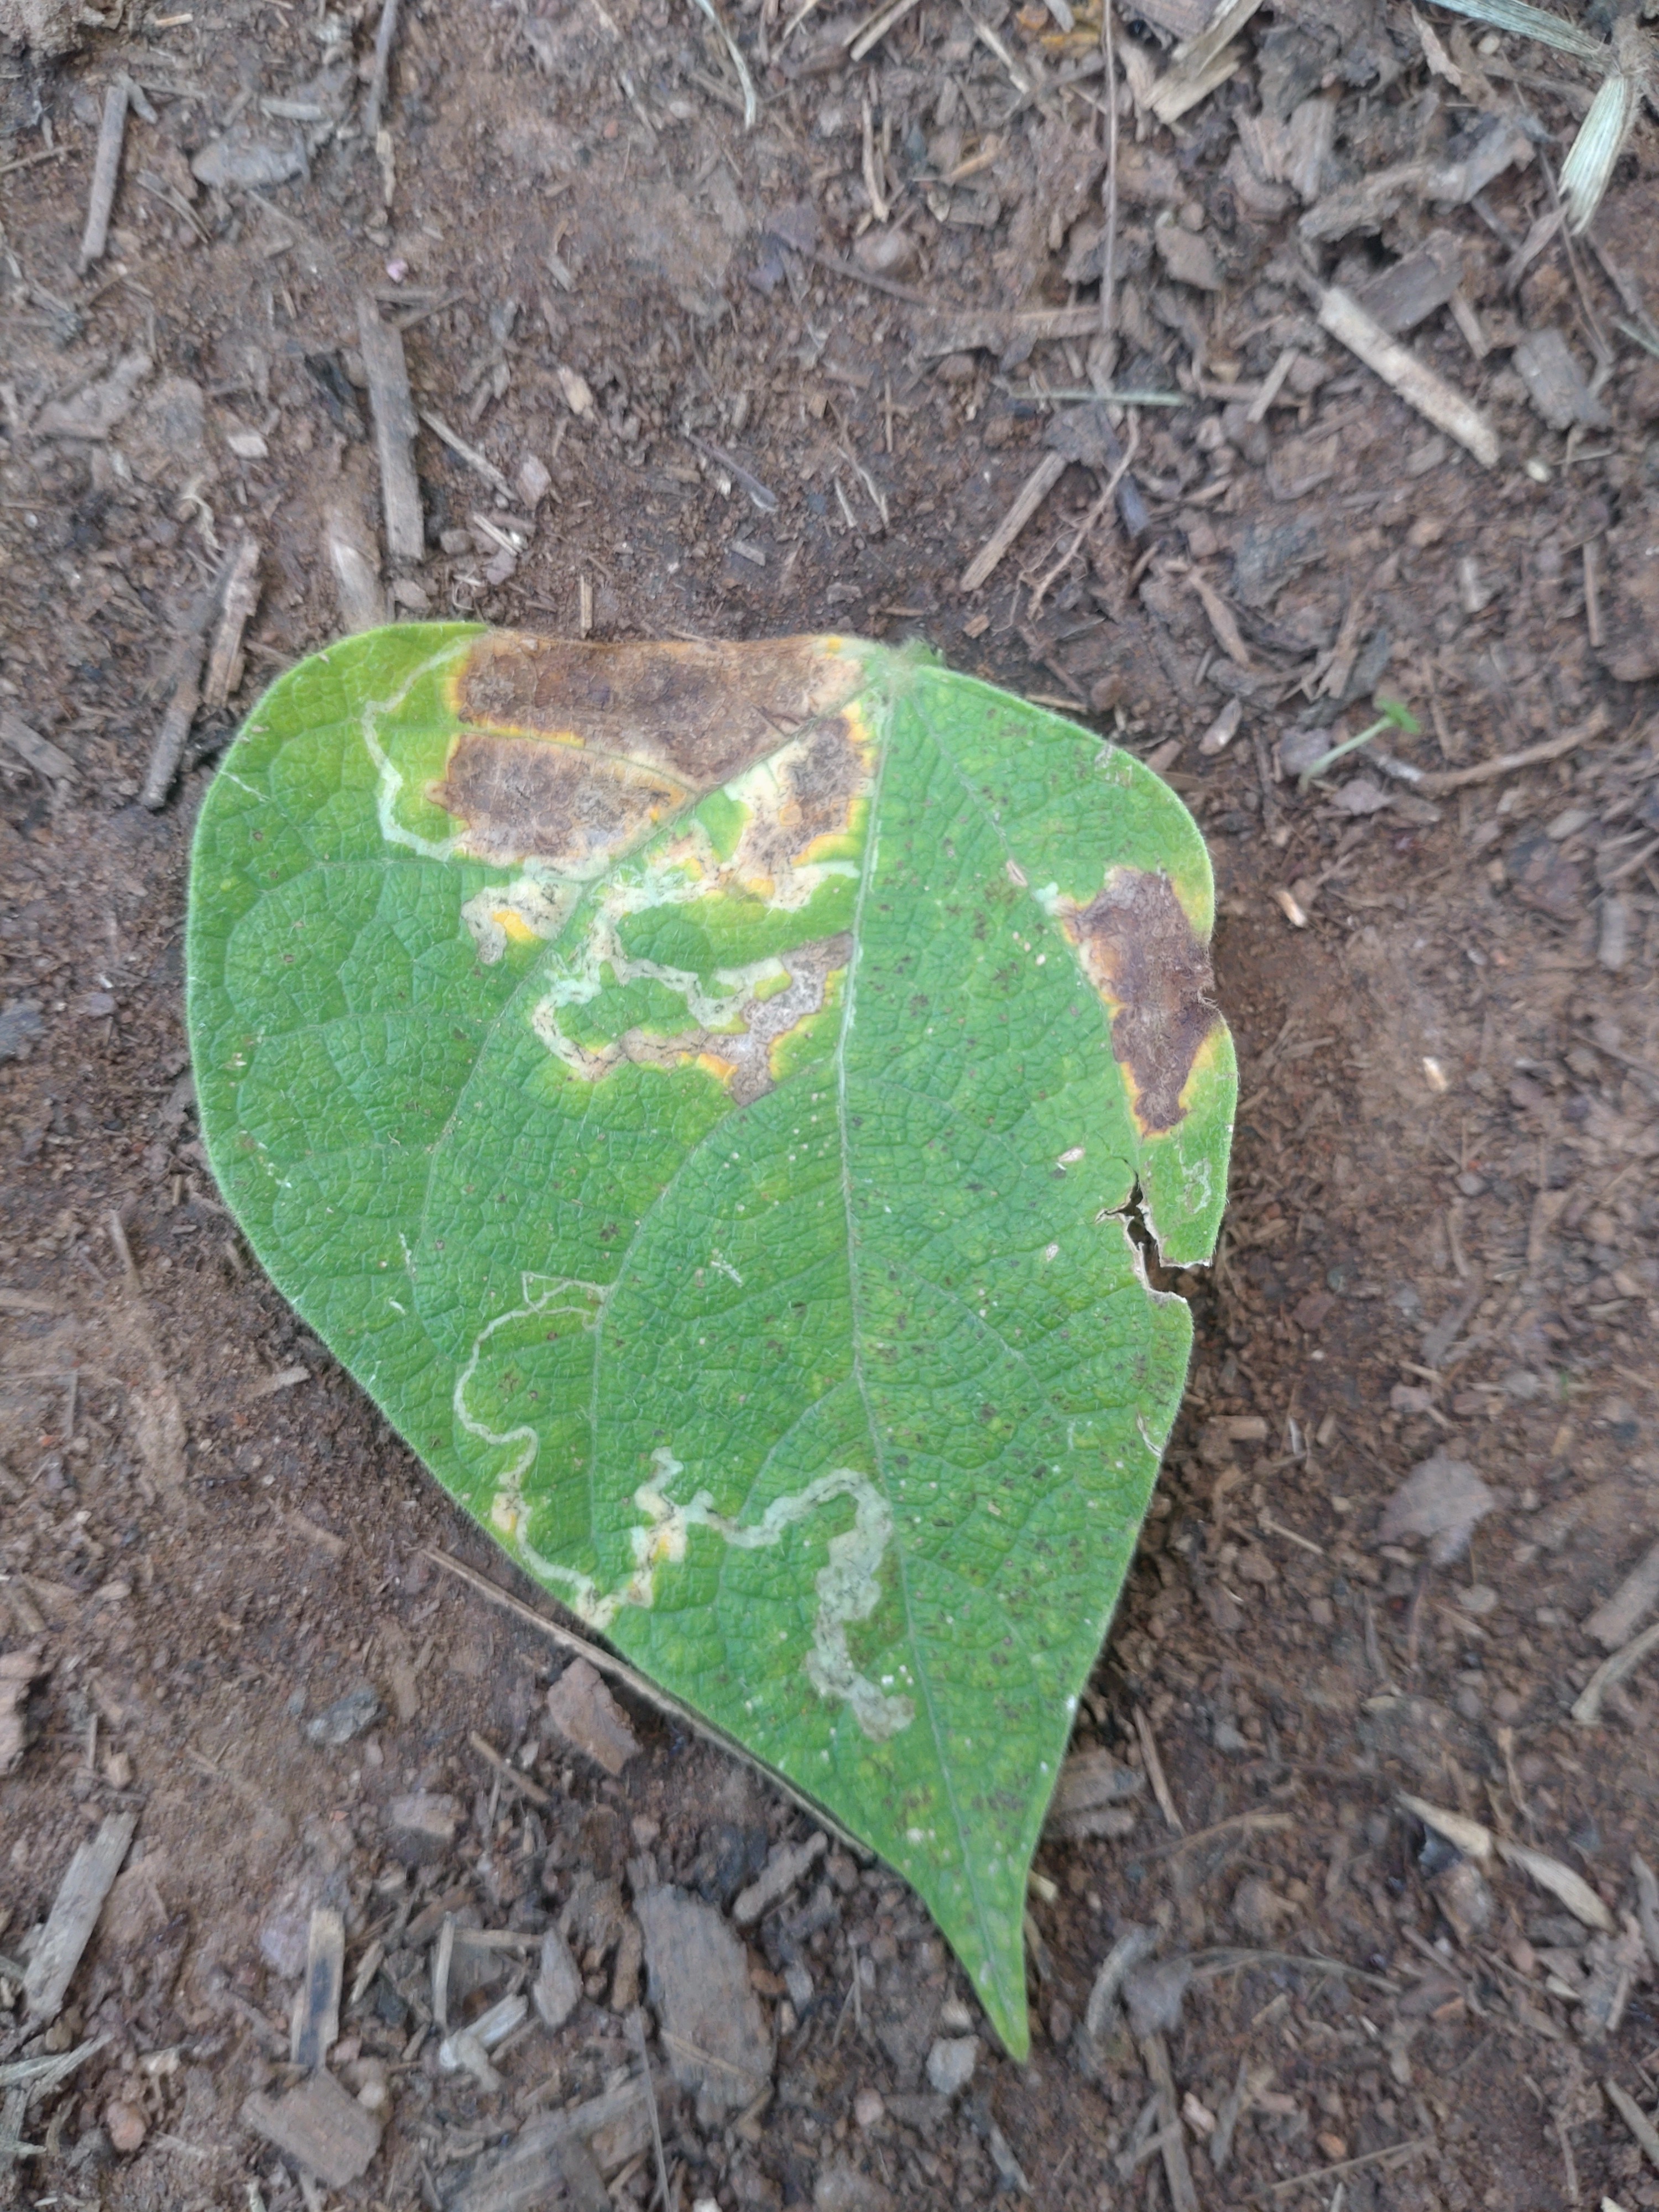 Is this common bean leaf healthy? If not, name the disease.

anthracnose
